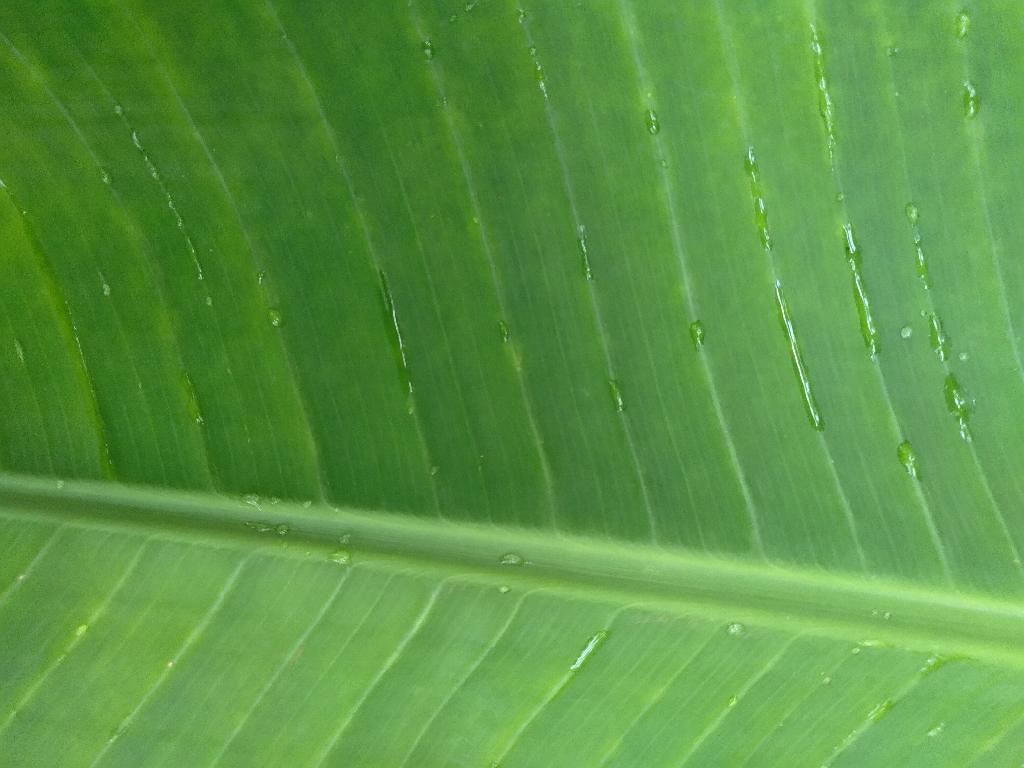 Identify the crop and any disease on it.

banana, healthy
